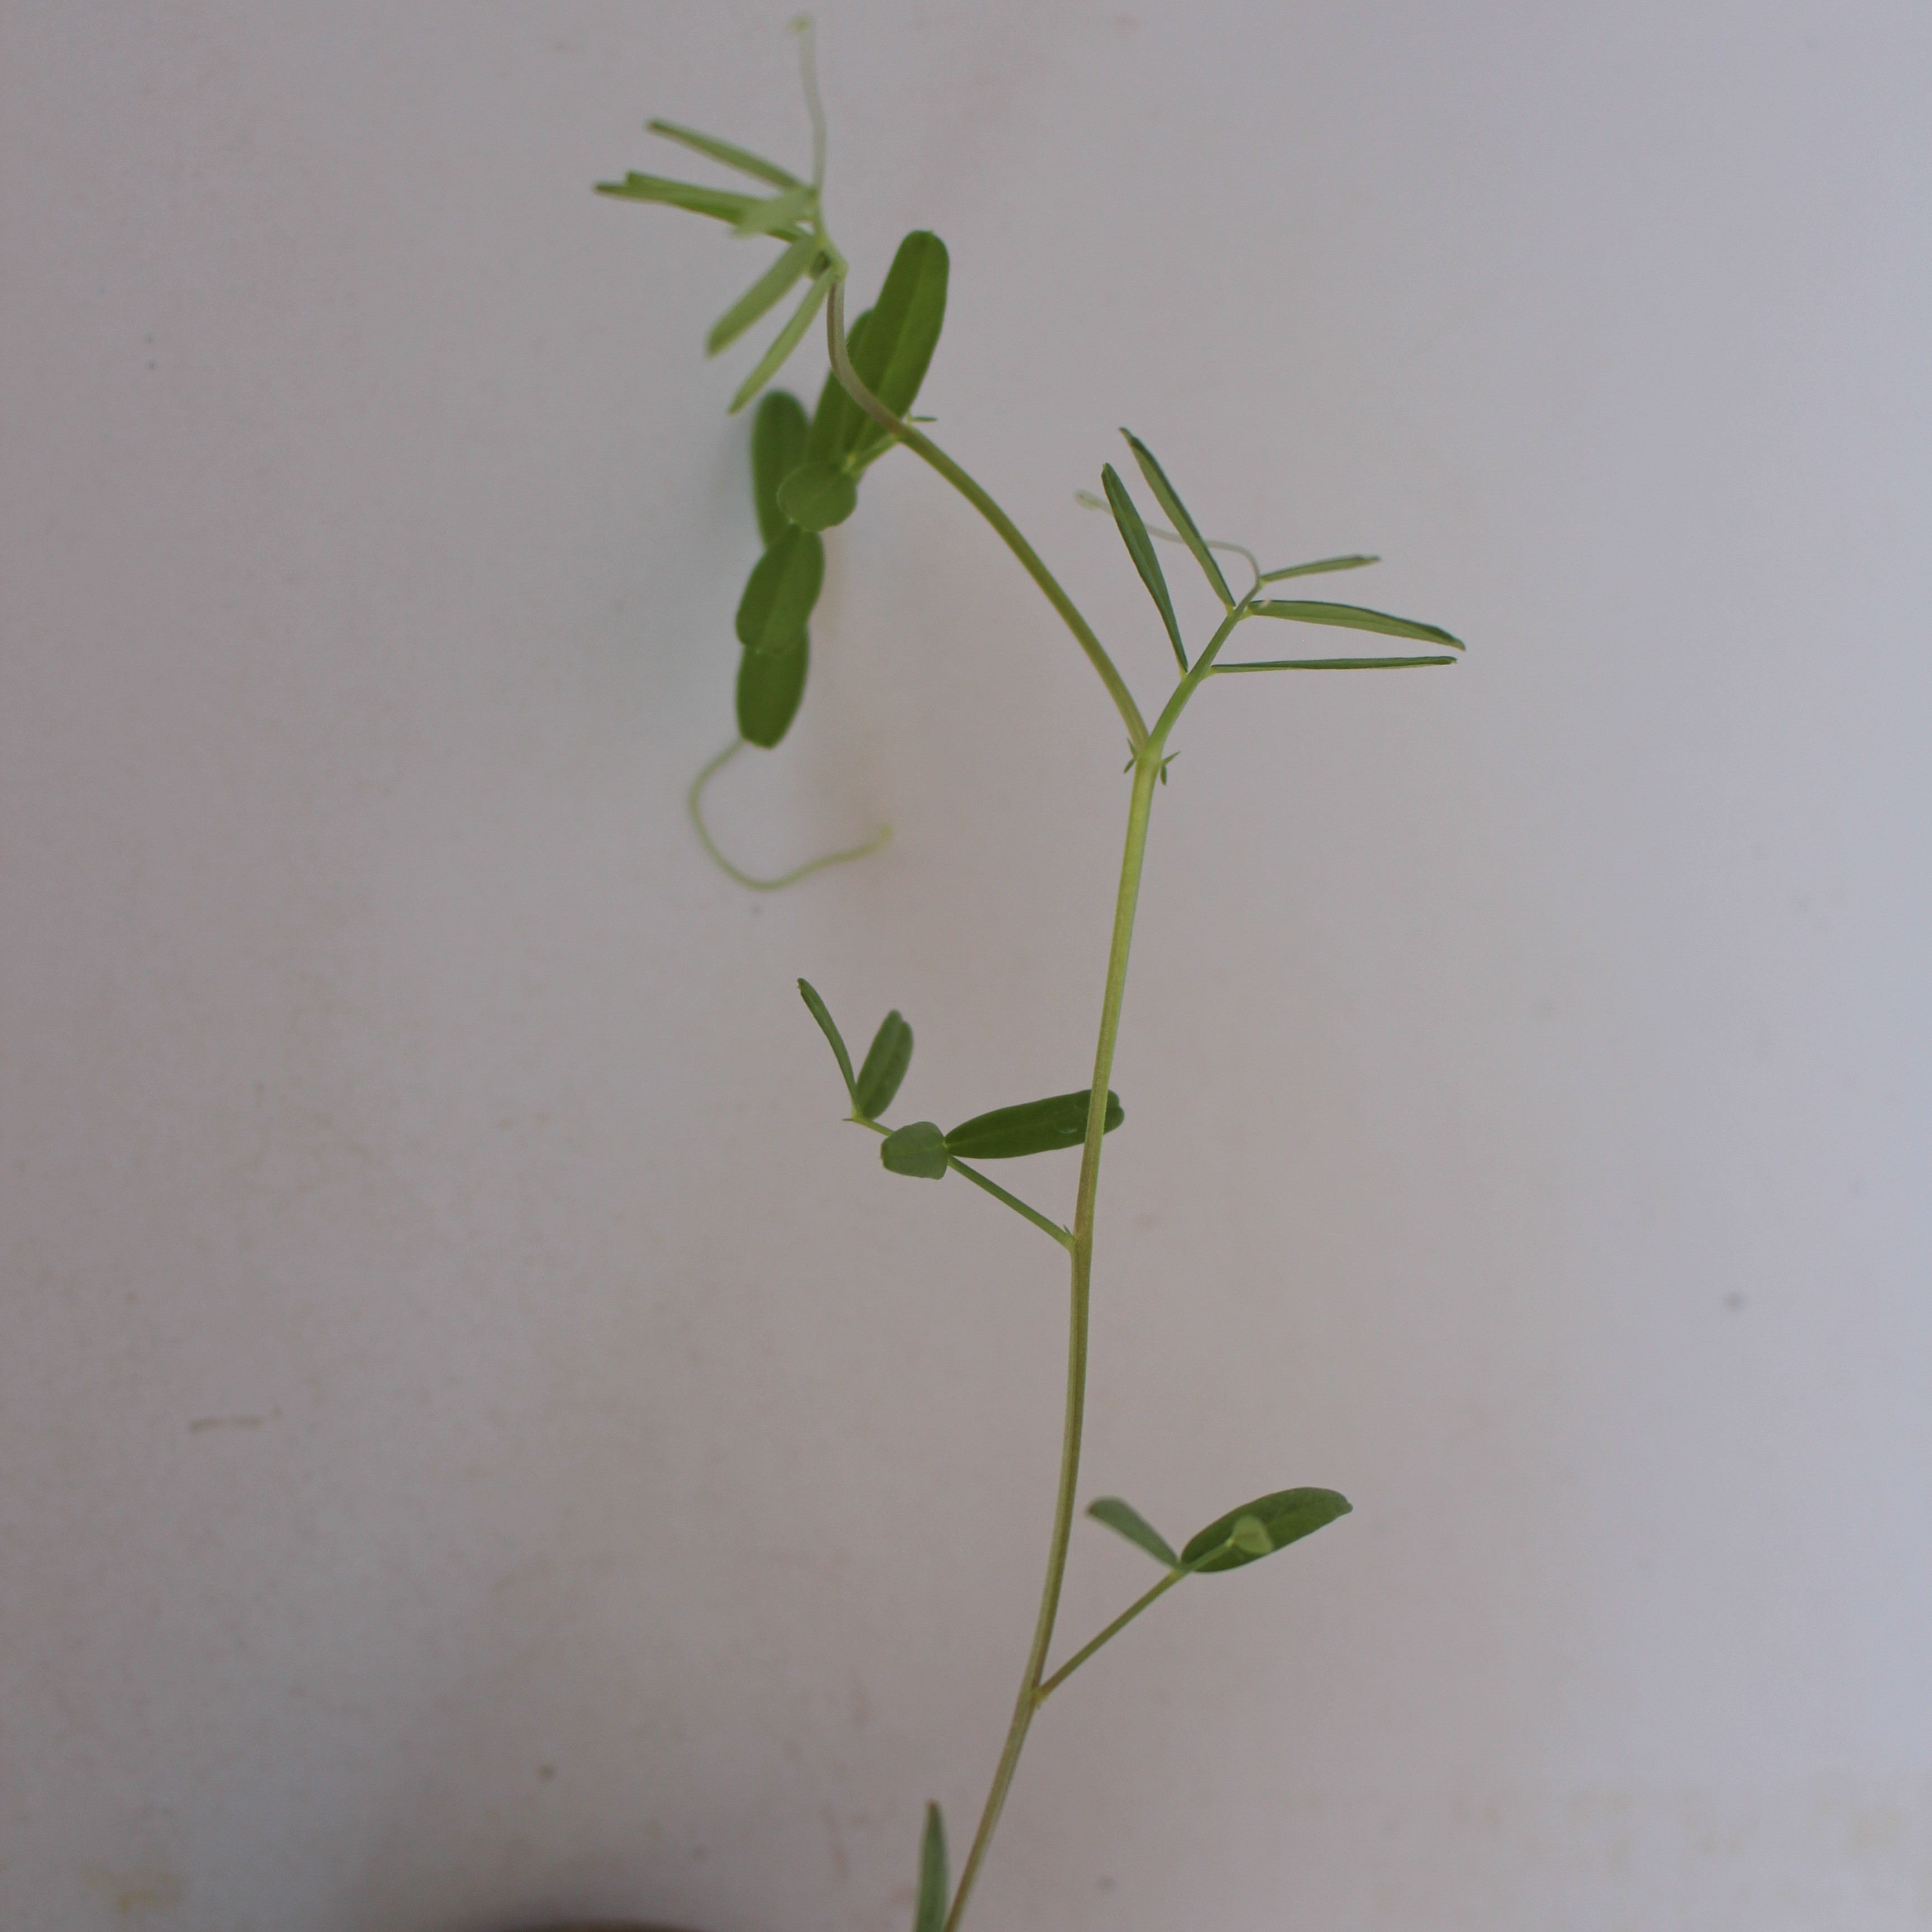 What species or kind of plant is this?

Vicia sativa
